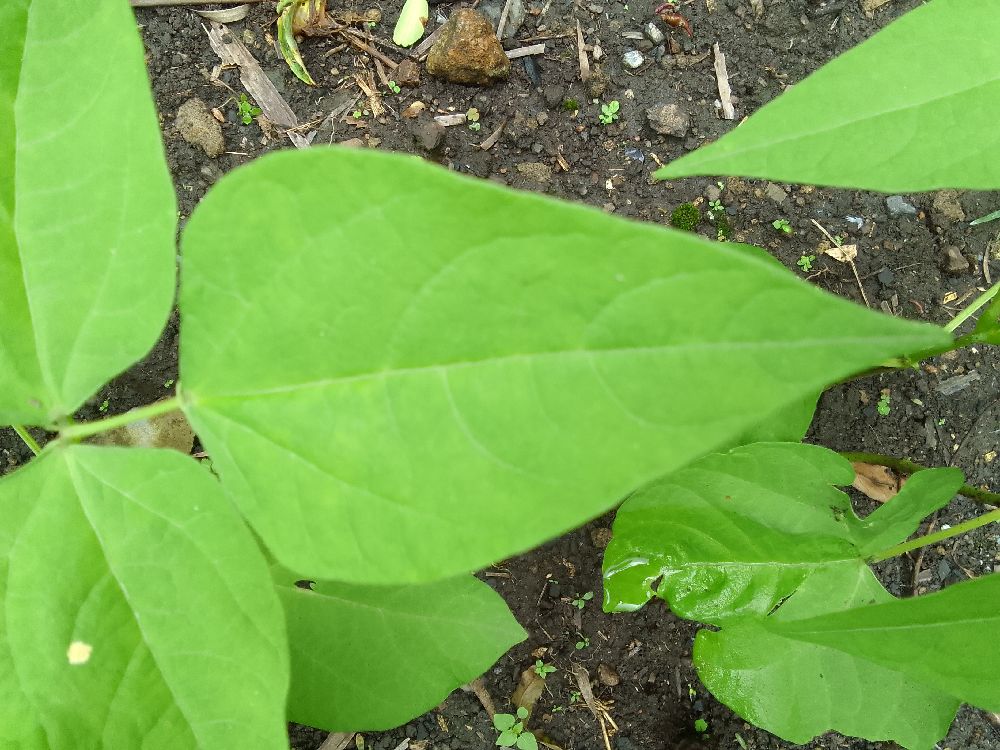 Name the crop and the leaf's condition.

common bean, healthy
